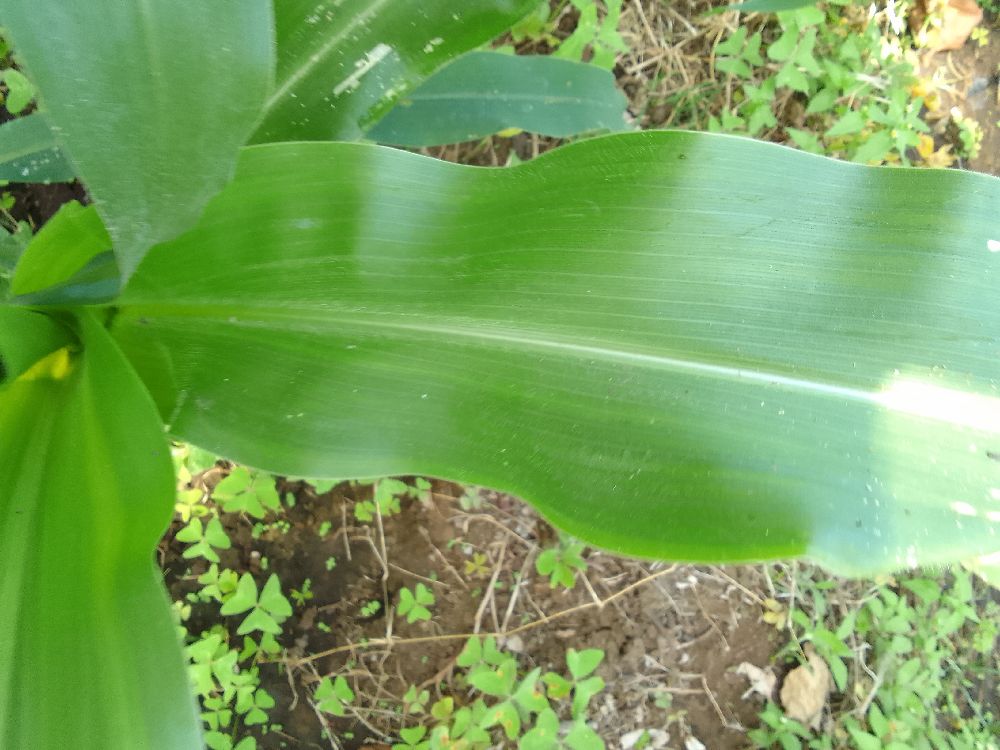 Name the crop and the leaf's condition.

maize, healthy
